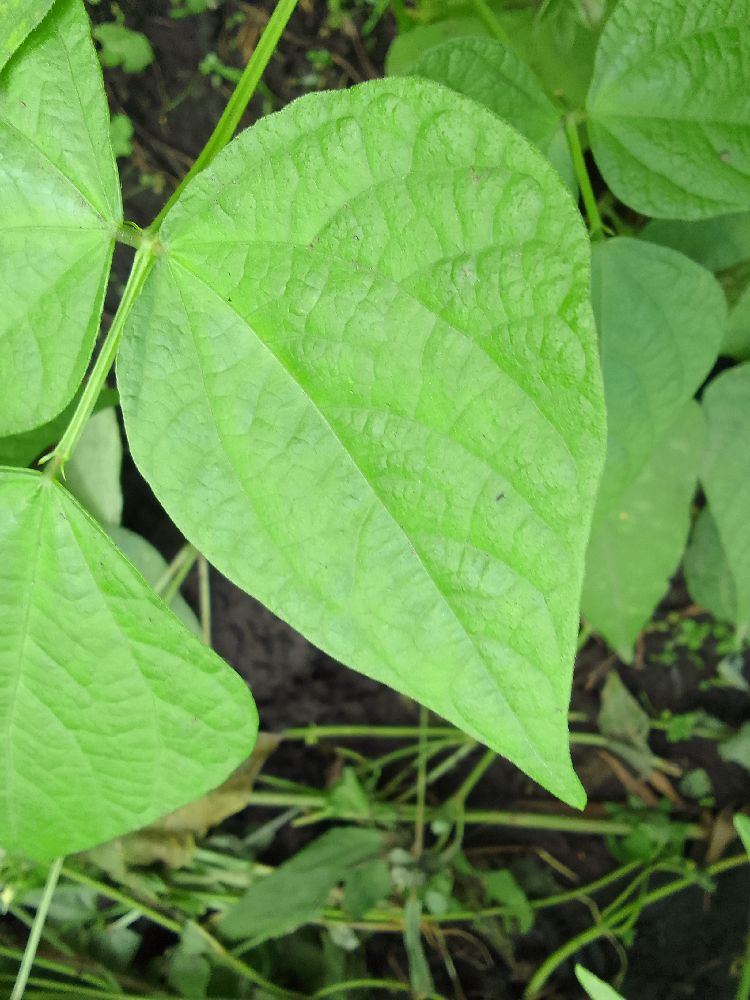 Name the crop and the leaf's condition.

common bean, healthy
